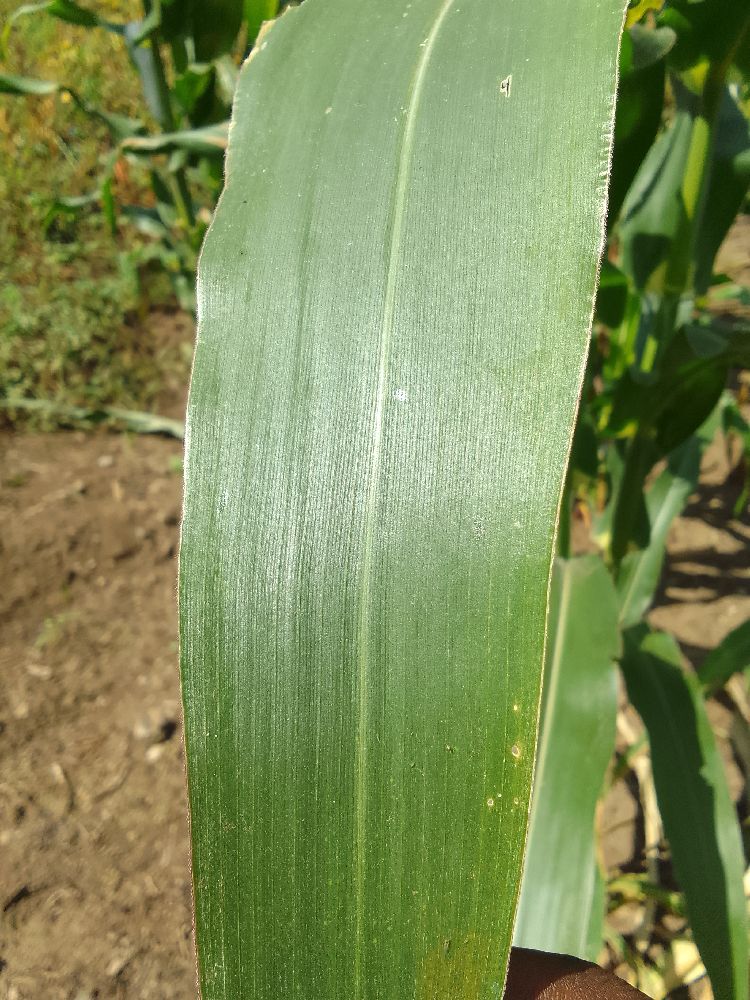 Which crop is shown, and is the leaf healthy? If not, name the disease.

maize, healthy
